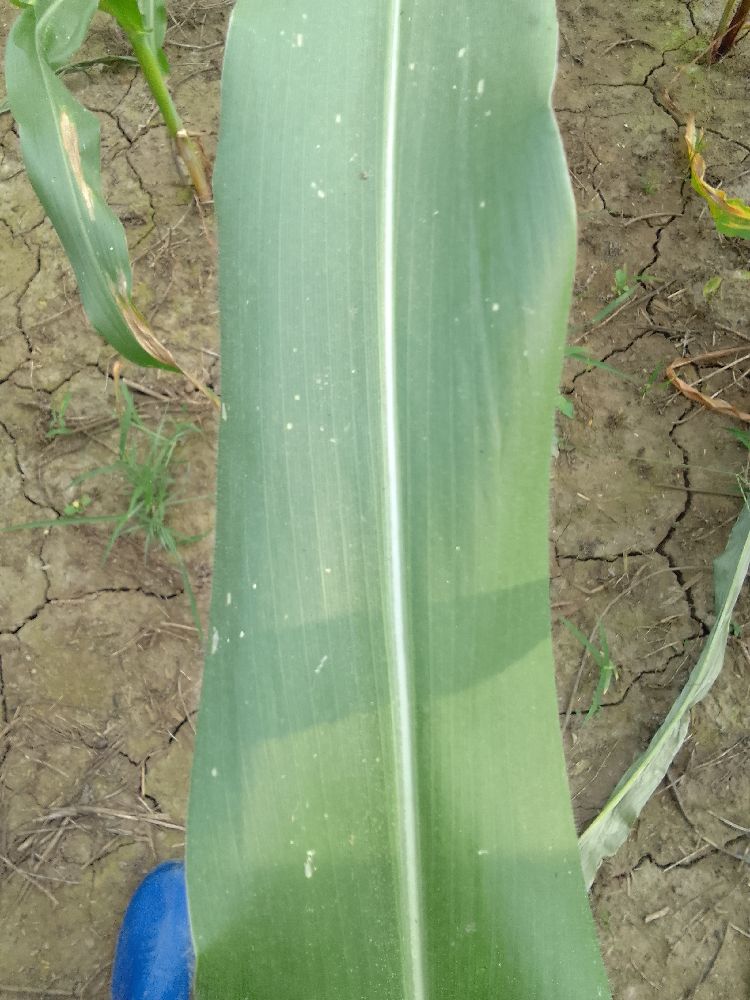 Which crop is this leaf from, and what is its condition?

maize, healthy
